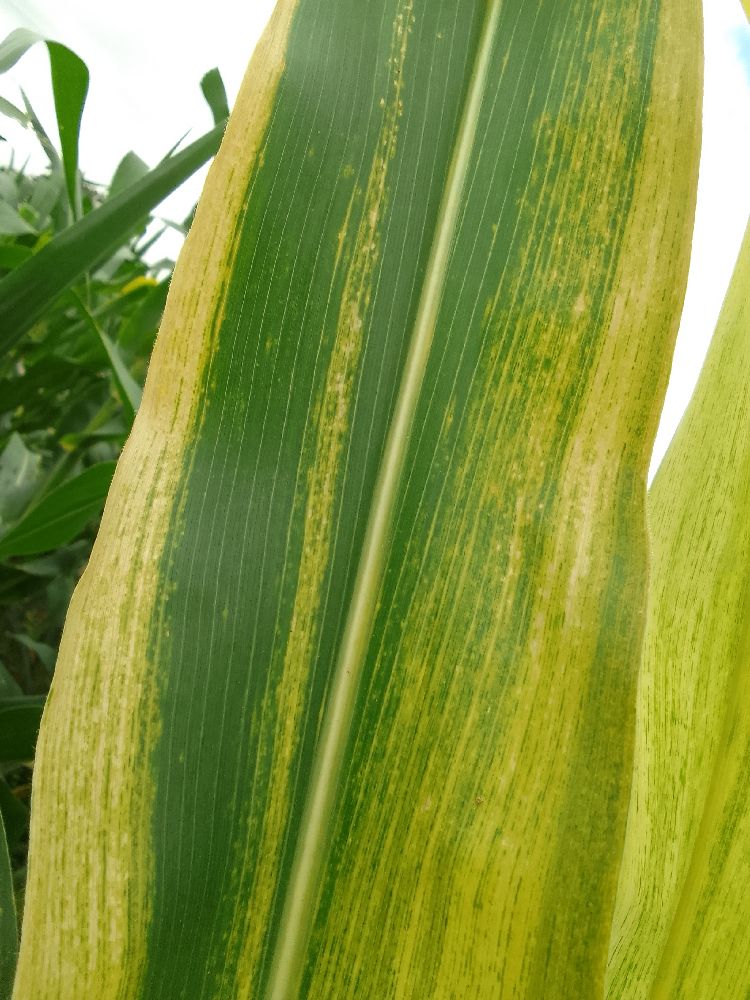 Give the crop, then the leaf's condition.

maize, maize lethal necrosis
